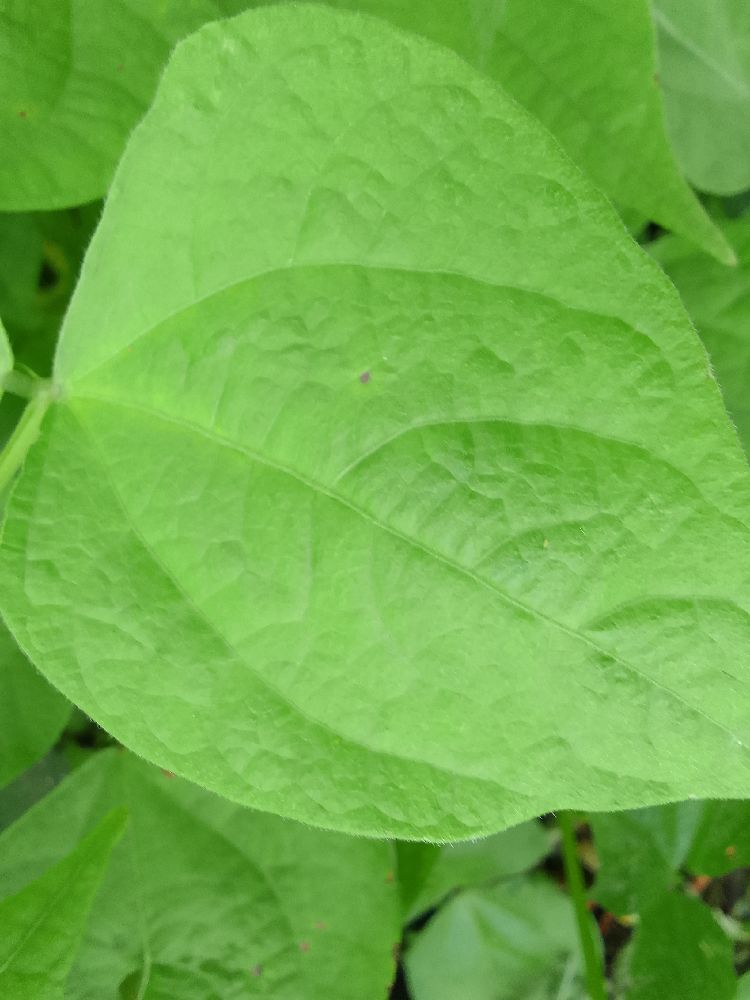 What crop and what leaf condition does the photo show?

common bean, healthy
